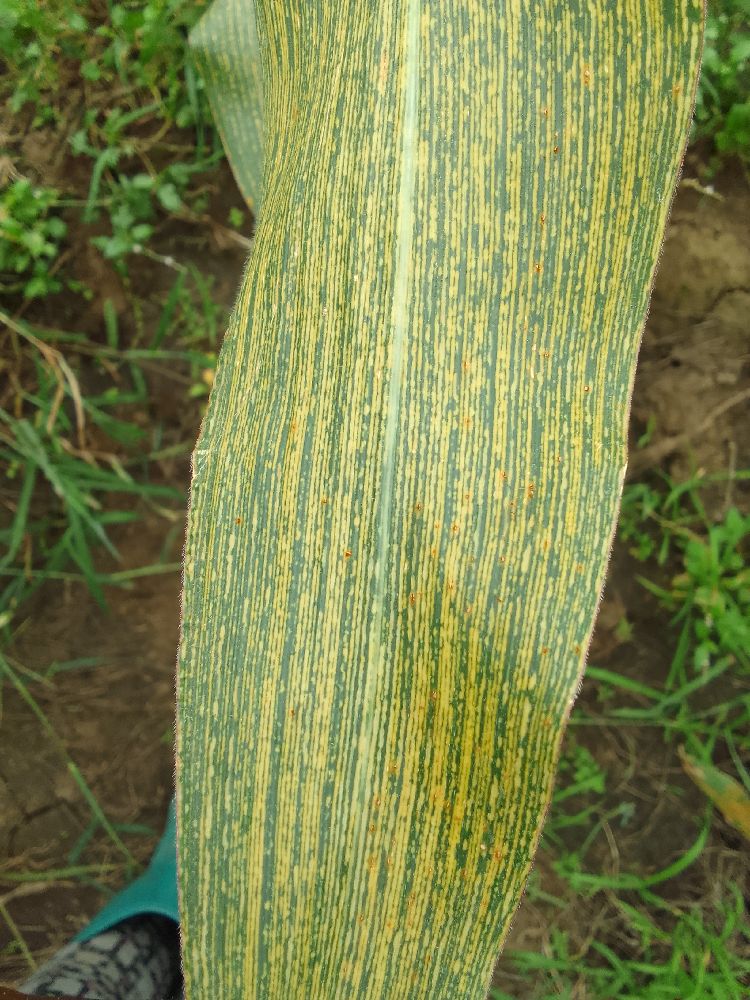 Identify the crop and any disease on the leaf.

maize, maize streak virus
